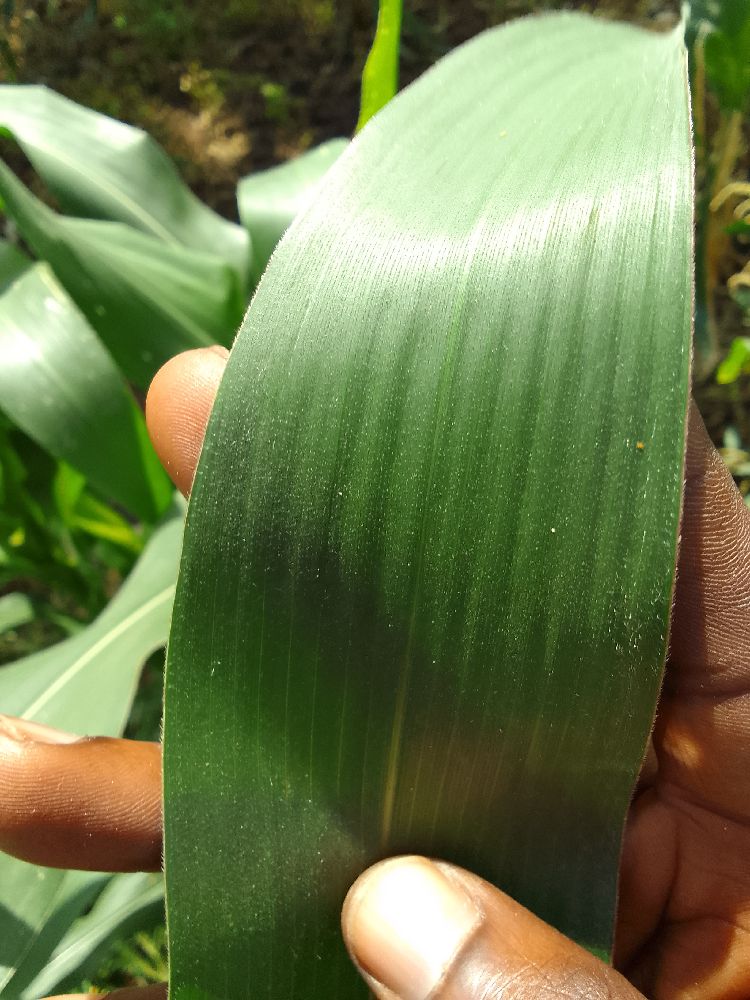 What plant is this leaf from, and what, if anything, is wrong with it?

maize, healthy
